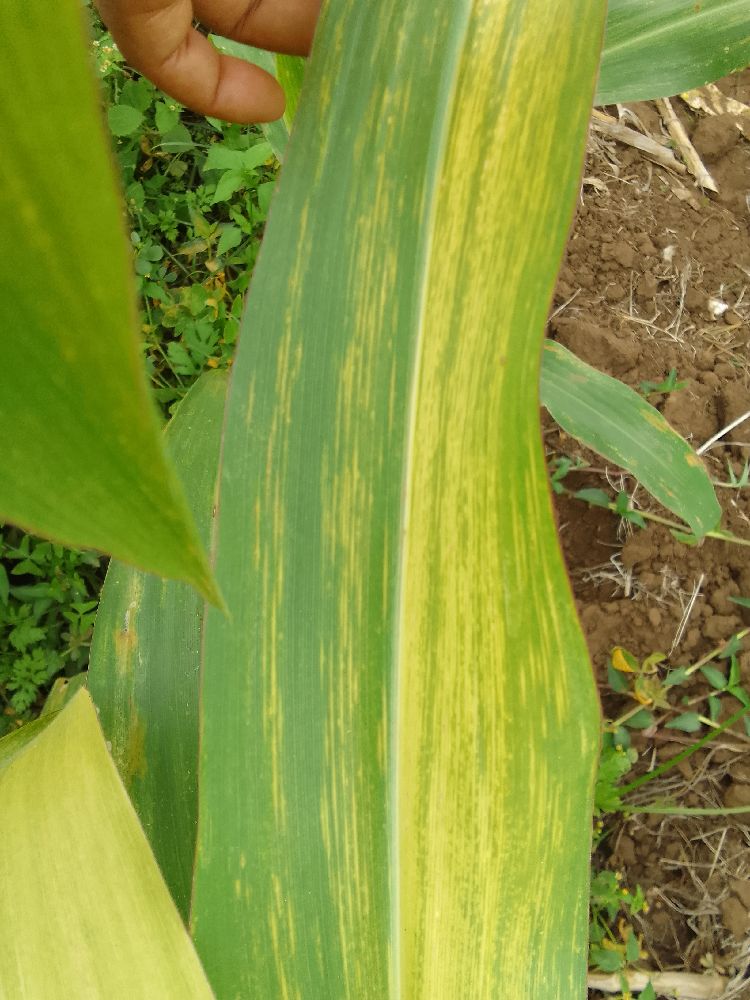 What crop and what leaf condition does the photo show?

maize, maize lethal necrosis
